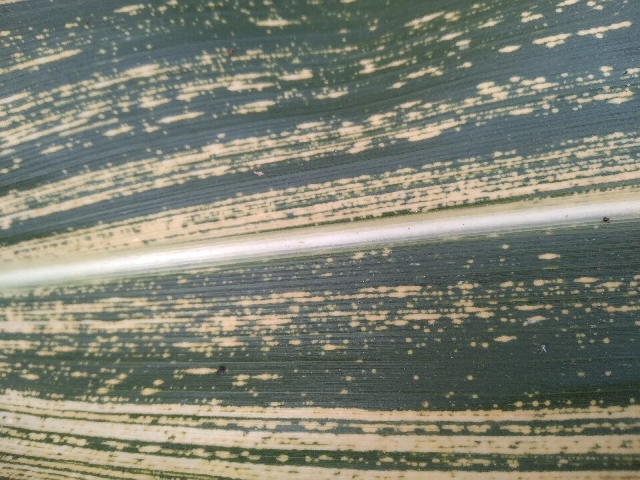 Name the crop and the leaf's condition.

maize, maize streak virus
